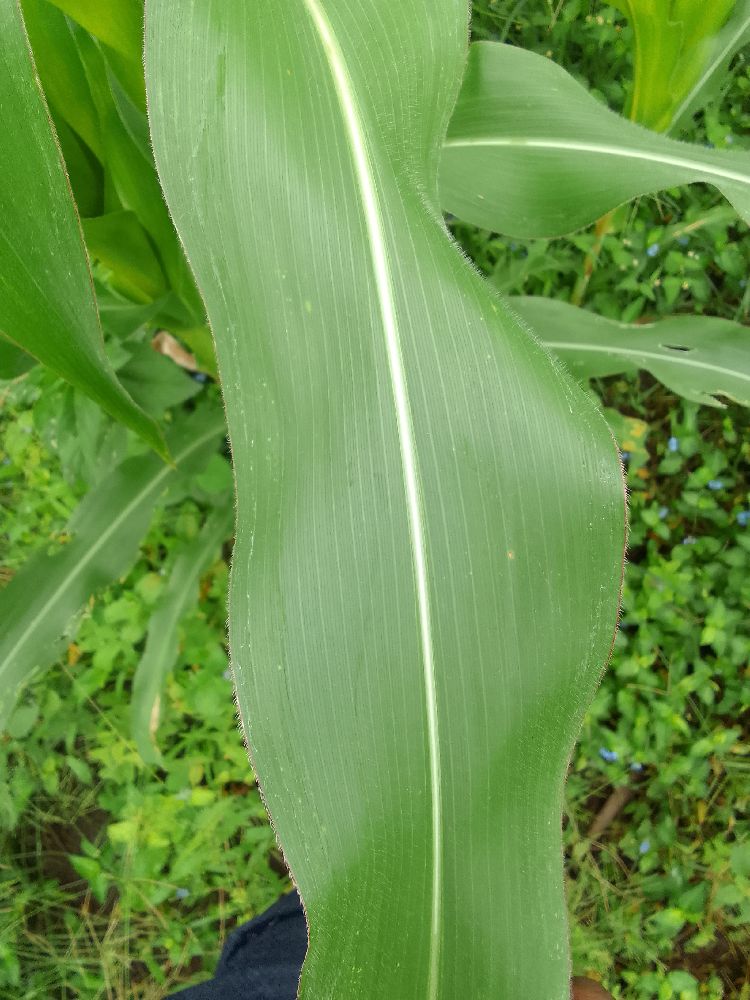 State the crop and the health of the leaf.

maize, healthy
